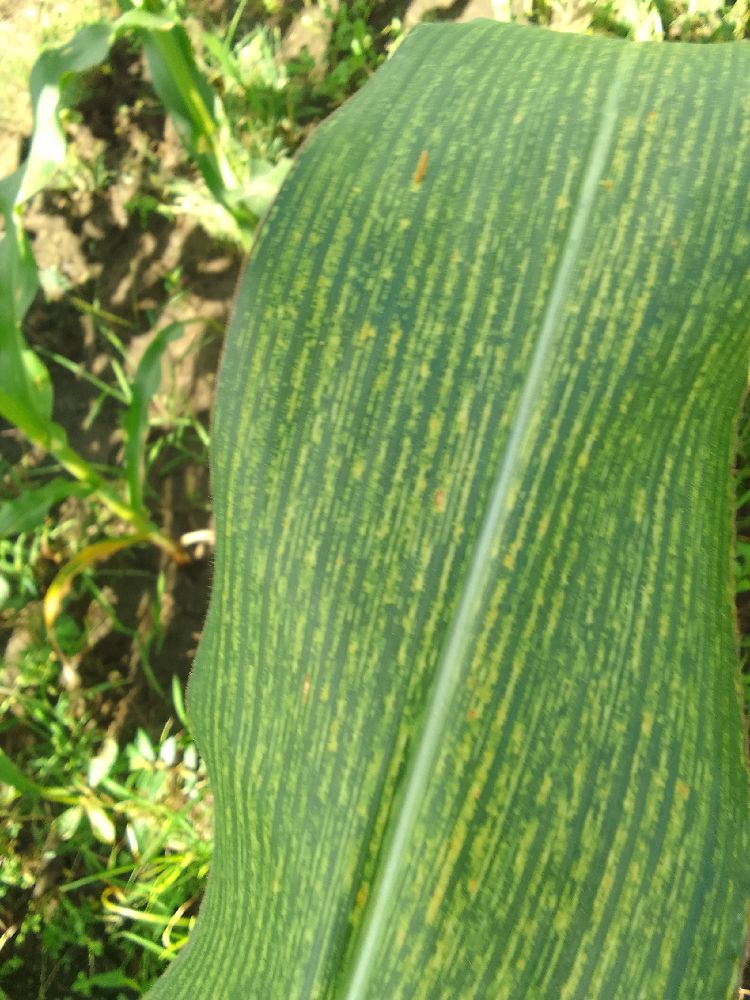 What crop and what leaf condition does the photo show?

maize, maize streak virus
